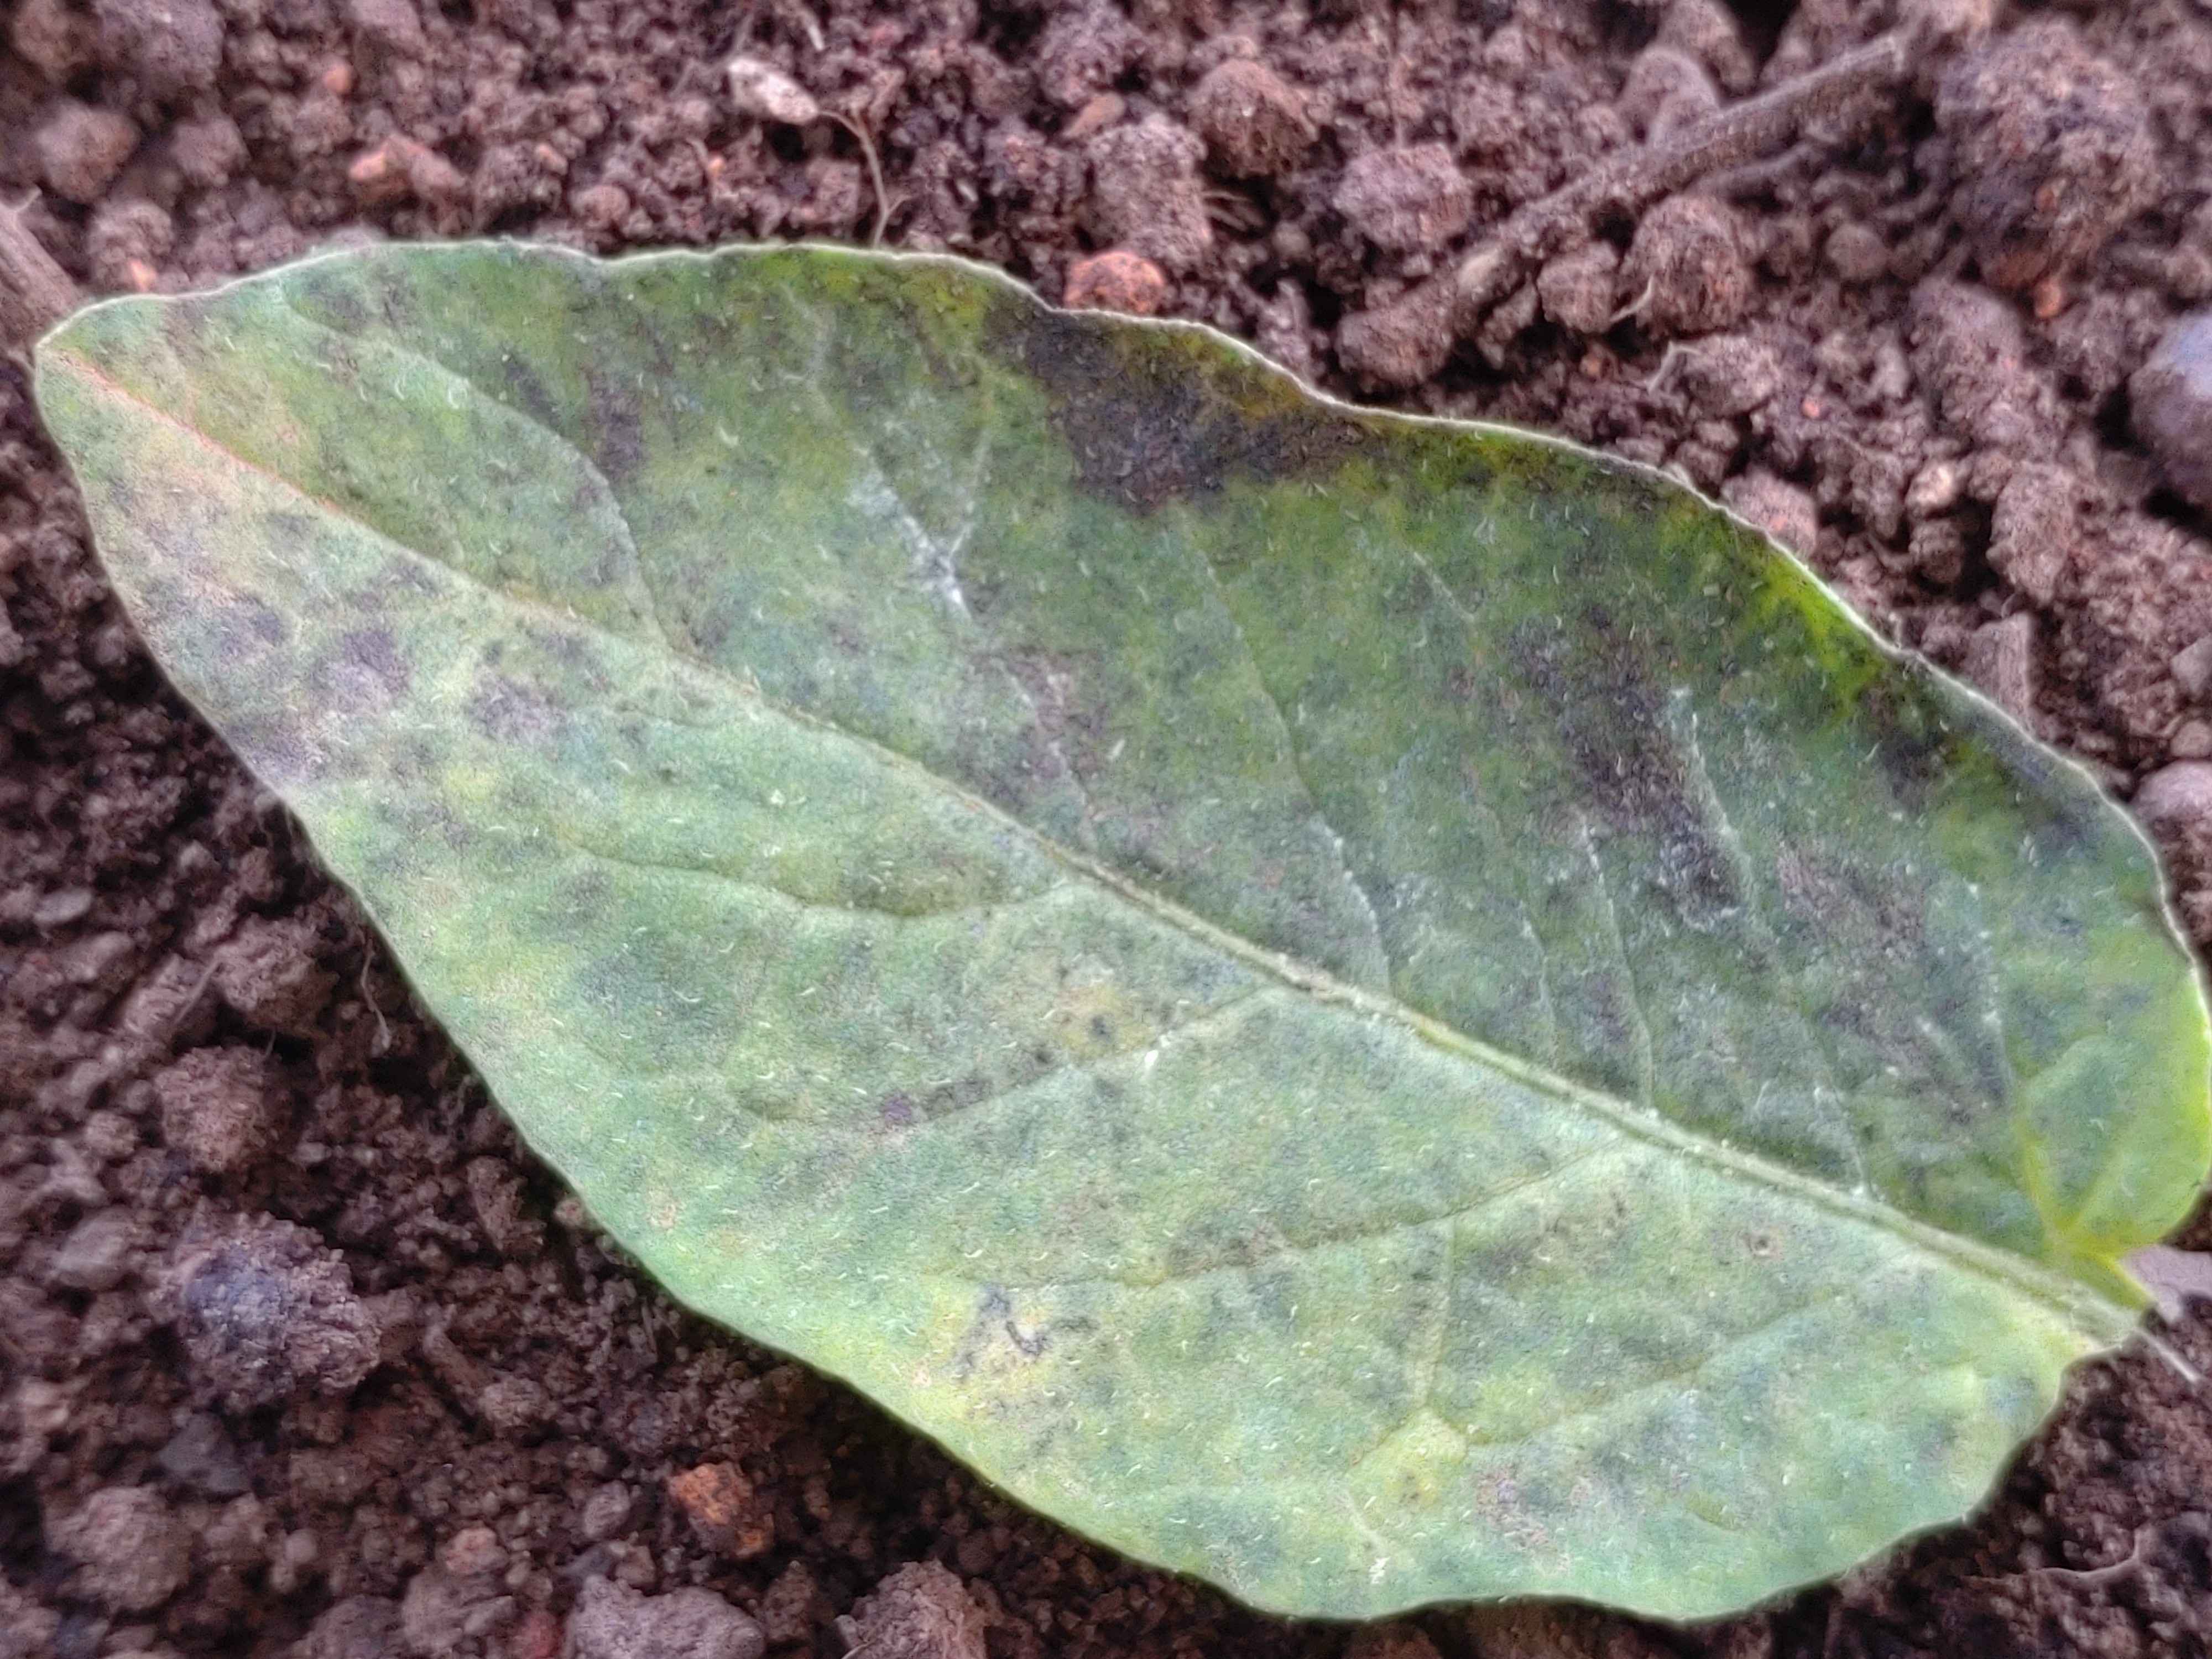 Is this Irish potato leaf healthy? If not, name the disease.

late blight
